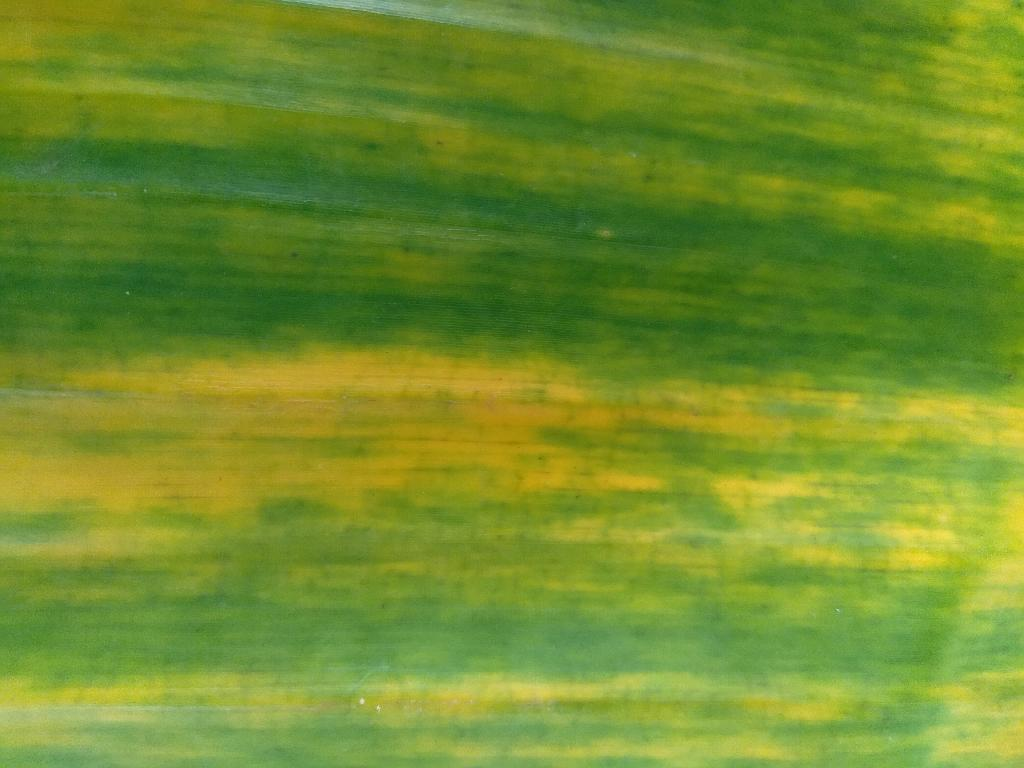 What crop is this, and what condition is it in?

banana, fusarium wilt race 1
